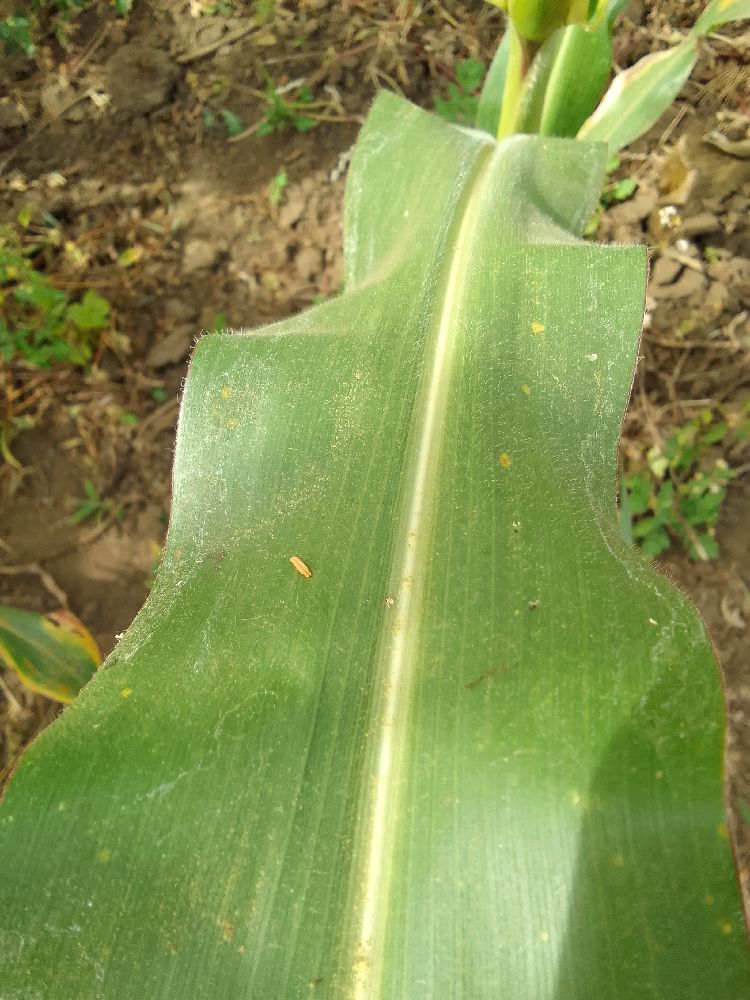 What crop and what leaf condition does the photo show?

maize, healthy
